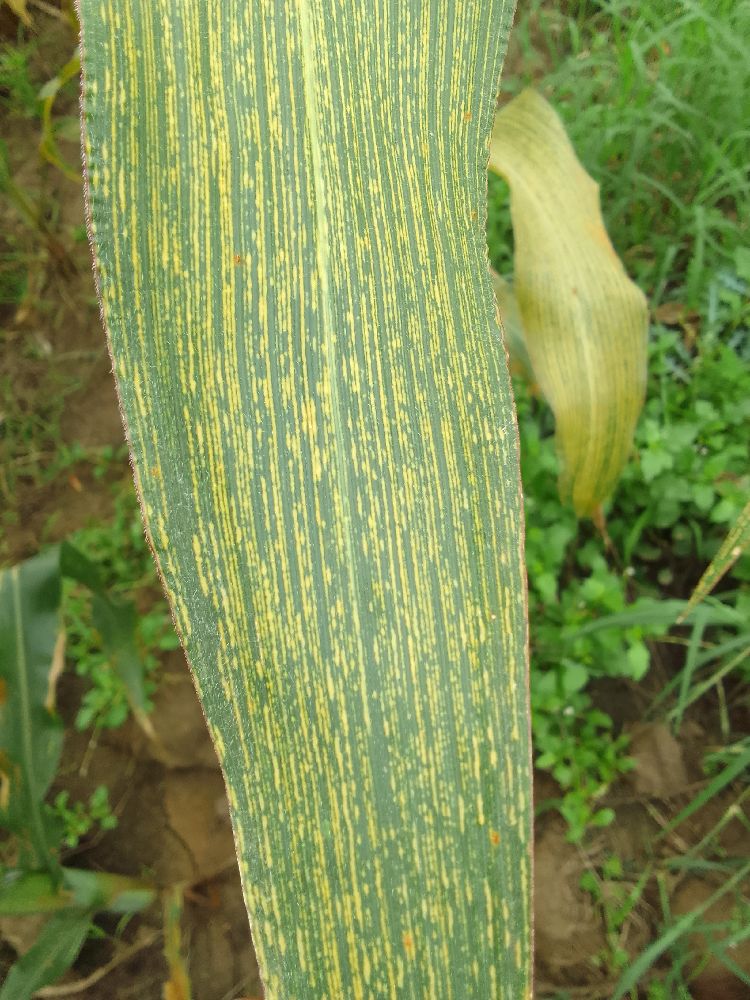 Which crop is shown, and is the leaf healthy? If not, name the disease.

maize, maize streak virus
